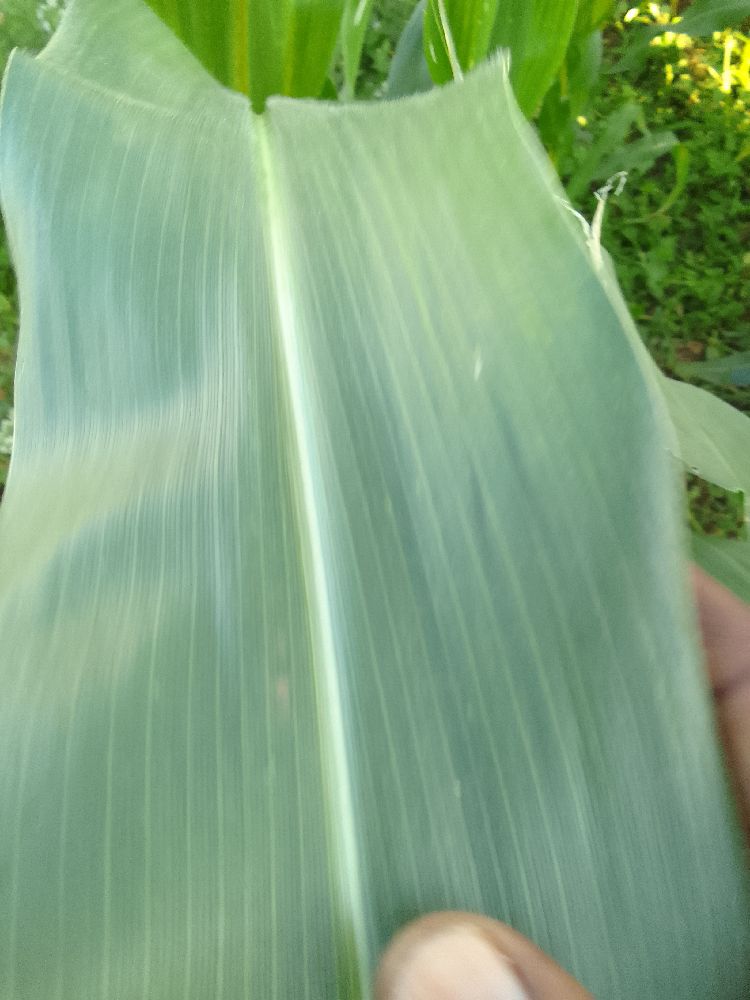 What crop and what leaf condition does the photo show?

maize, healthy
